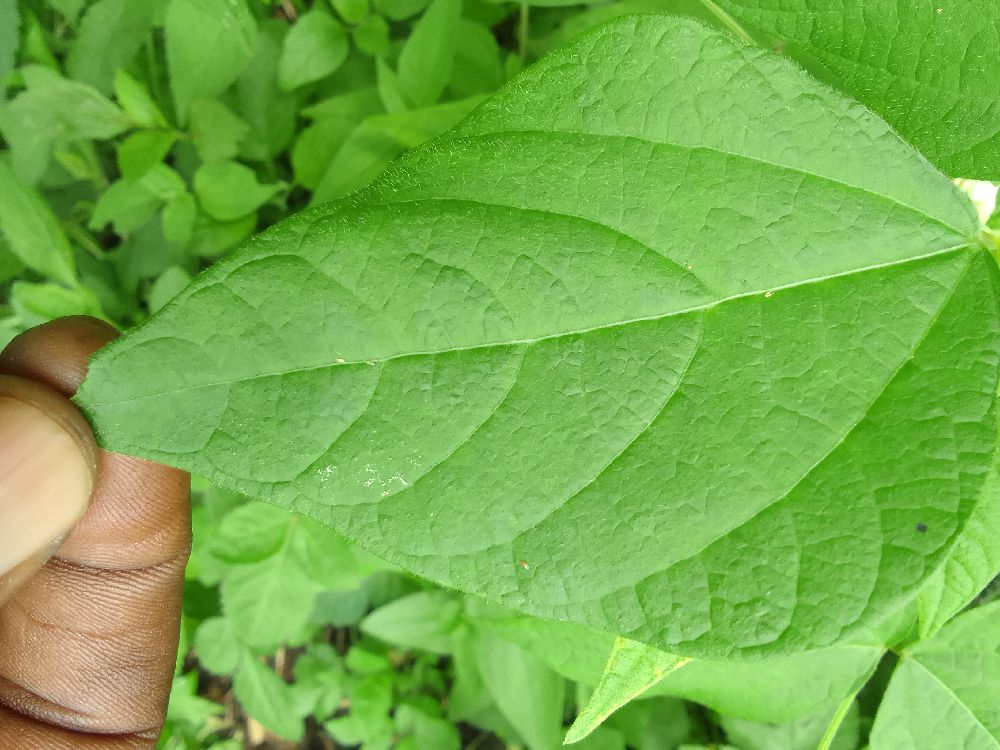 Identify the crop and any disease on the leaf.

common bean, healthy
